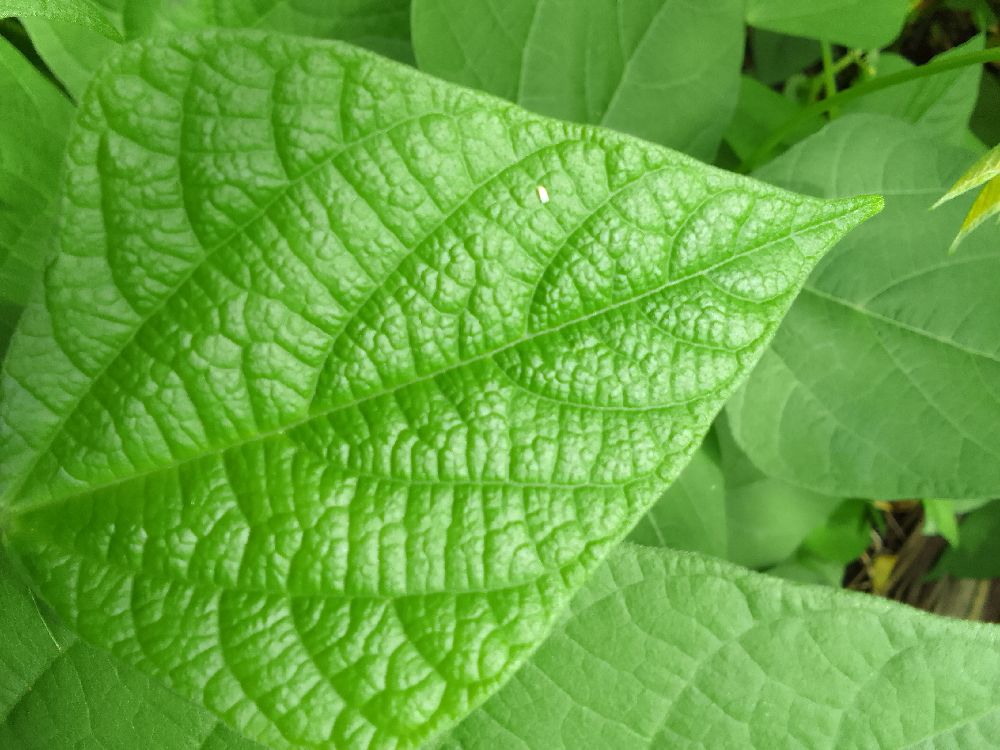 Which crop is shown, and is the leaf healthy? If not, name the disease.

common bean, healthy
